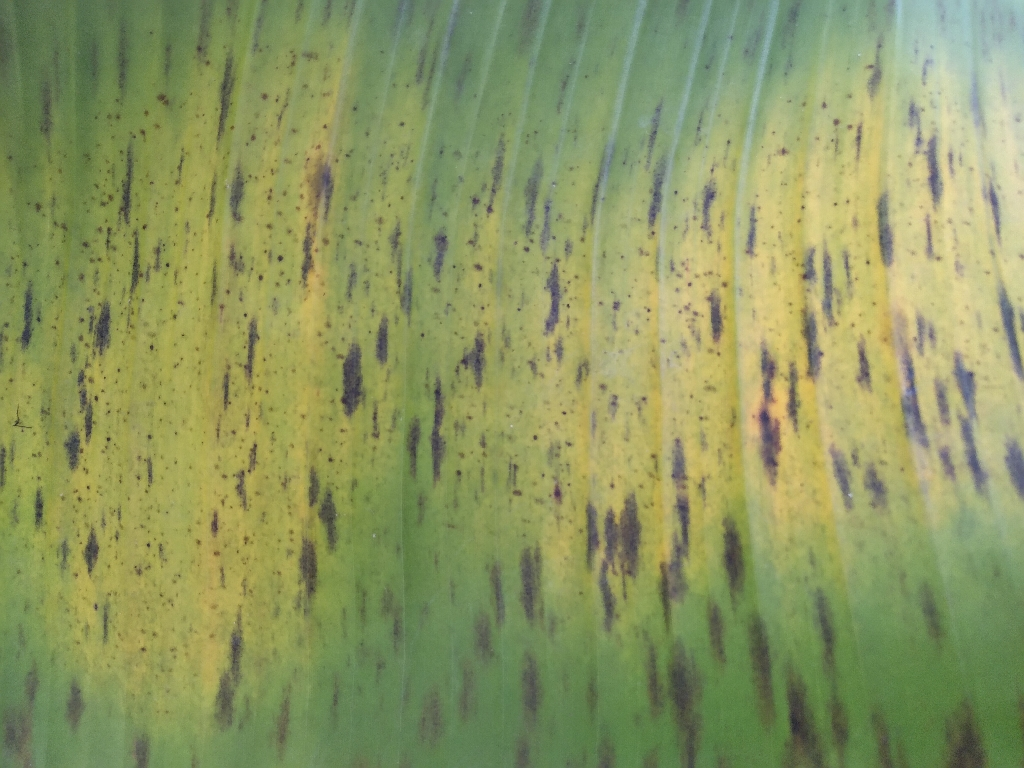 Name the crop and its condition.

banana, black sigatoka
